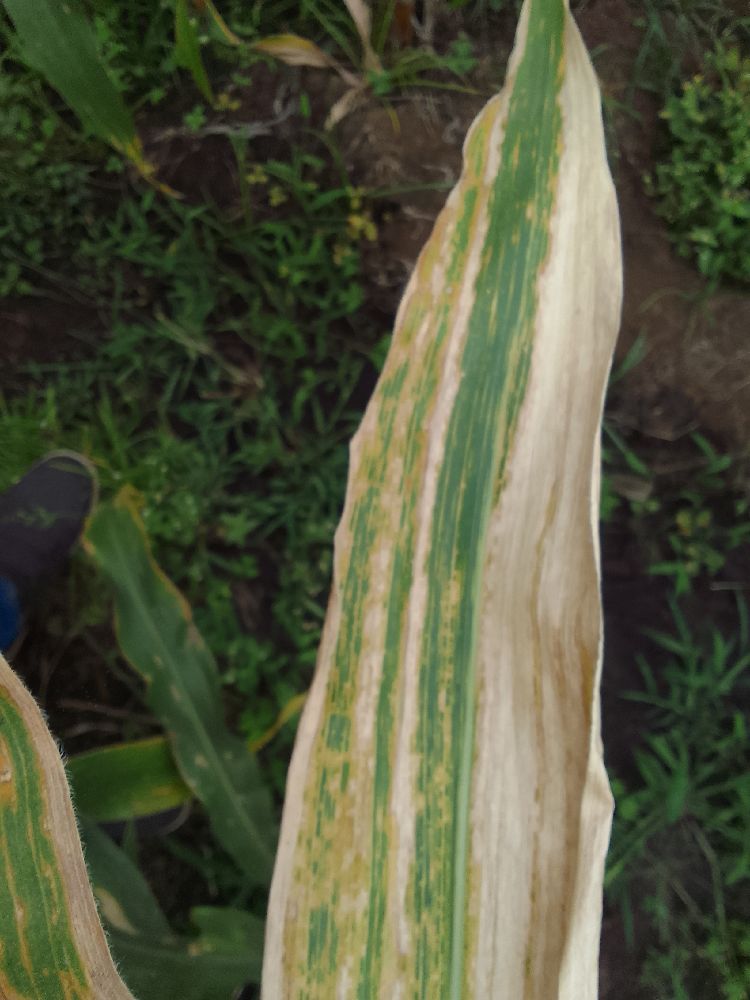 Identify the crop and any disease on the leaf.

maize, maize lethal necrosis
